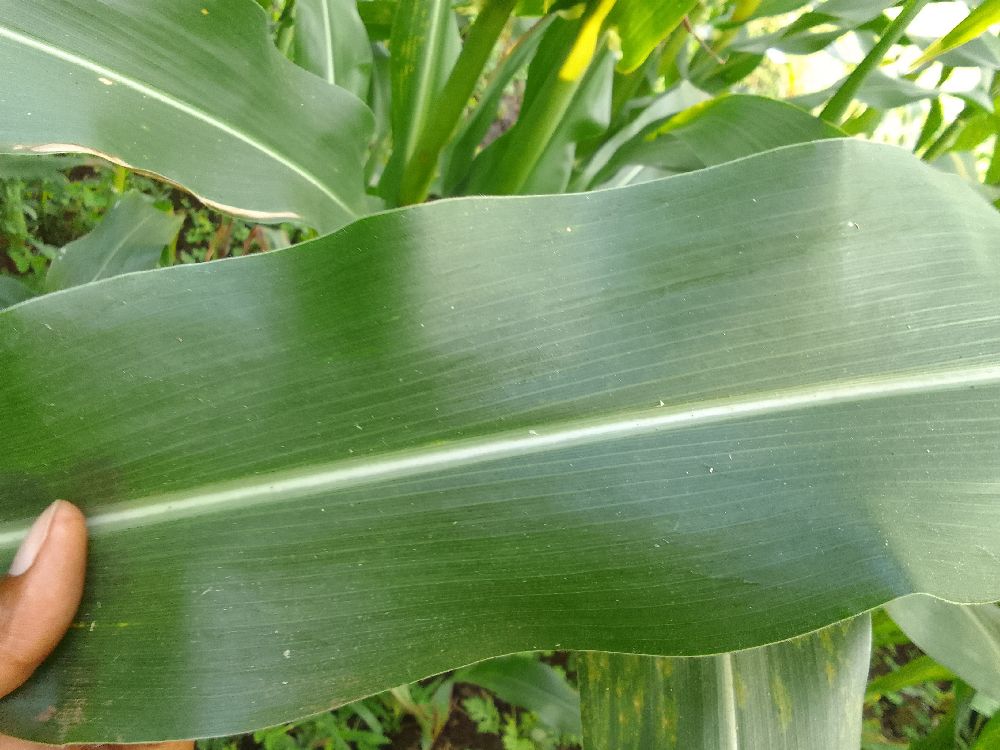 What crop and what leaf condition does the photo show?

maize, healthy
